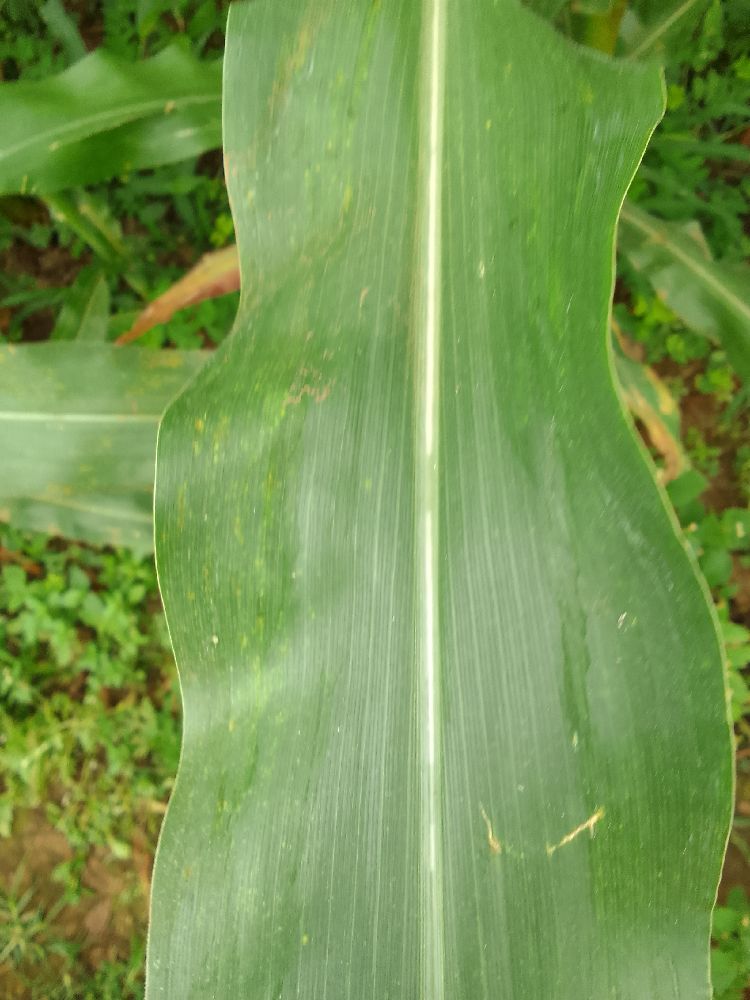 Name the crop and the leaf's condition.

maize, healthy
